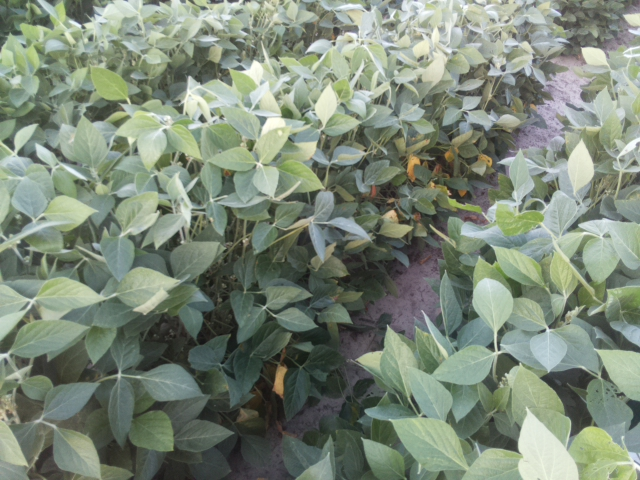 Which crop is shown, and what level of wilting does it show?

soybean, leaves with no wilting
